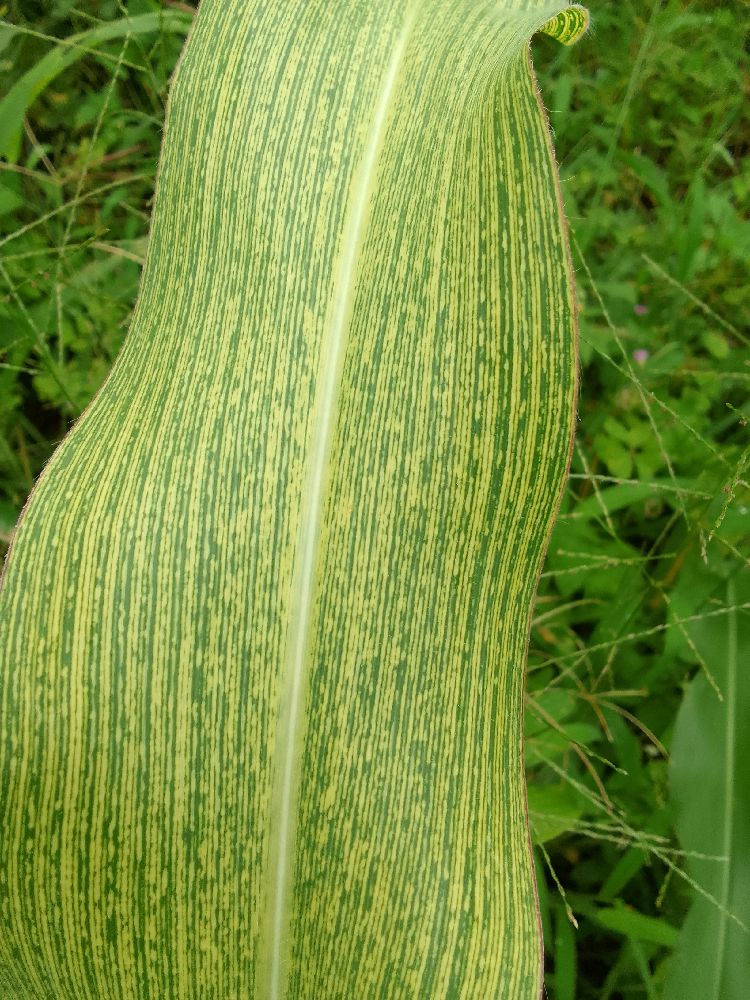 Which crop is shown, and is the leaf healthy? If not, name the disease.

maize, maize streak virus
